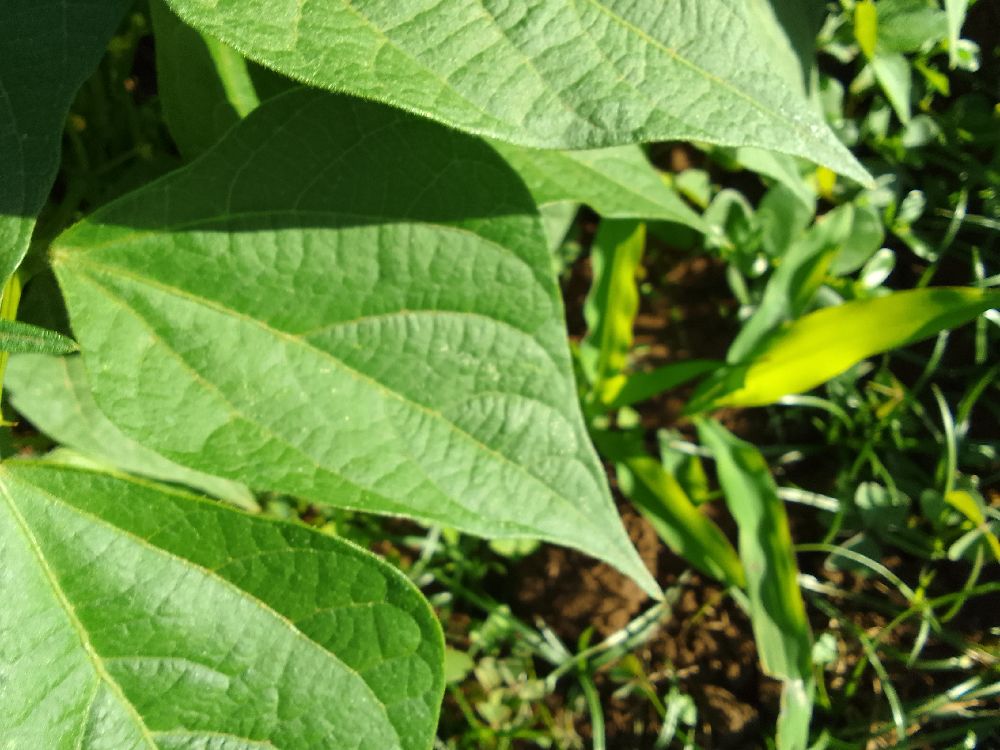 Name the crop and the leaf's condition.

common bean, healthy
